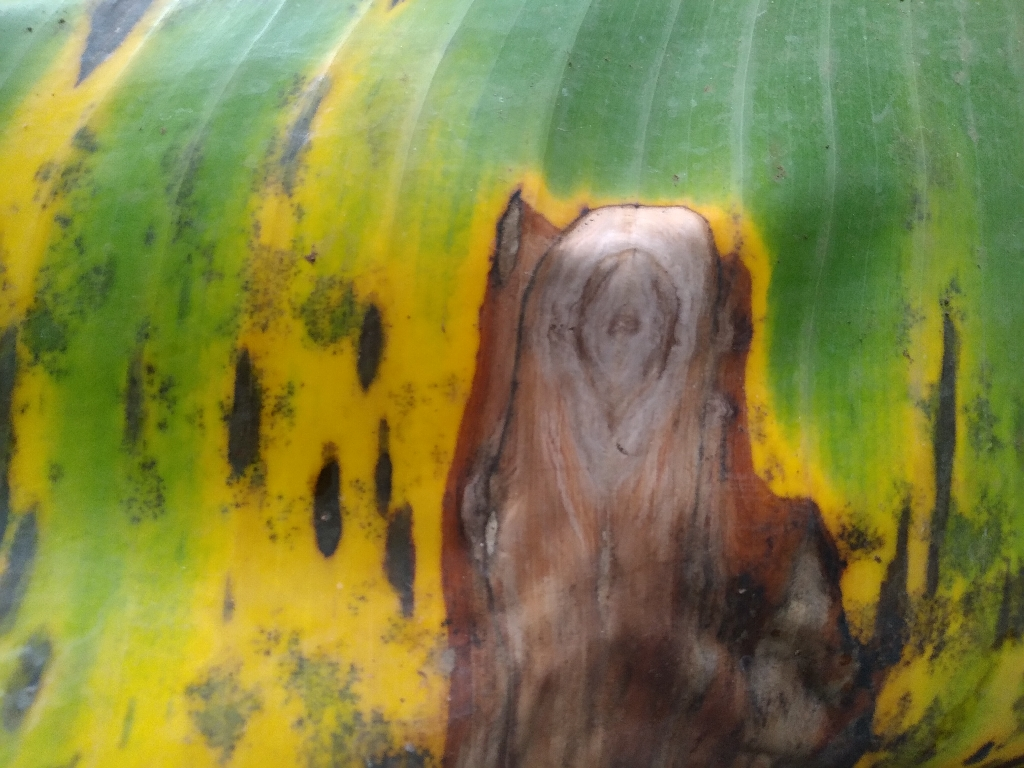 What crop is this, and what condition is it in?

banana, black sigatoka
